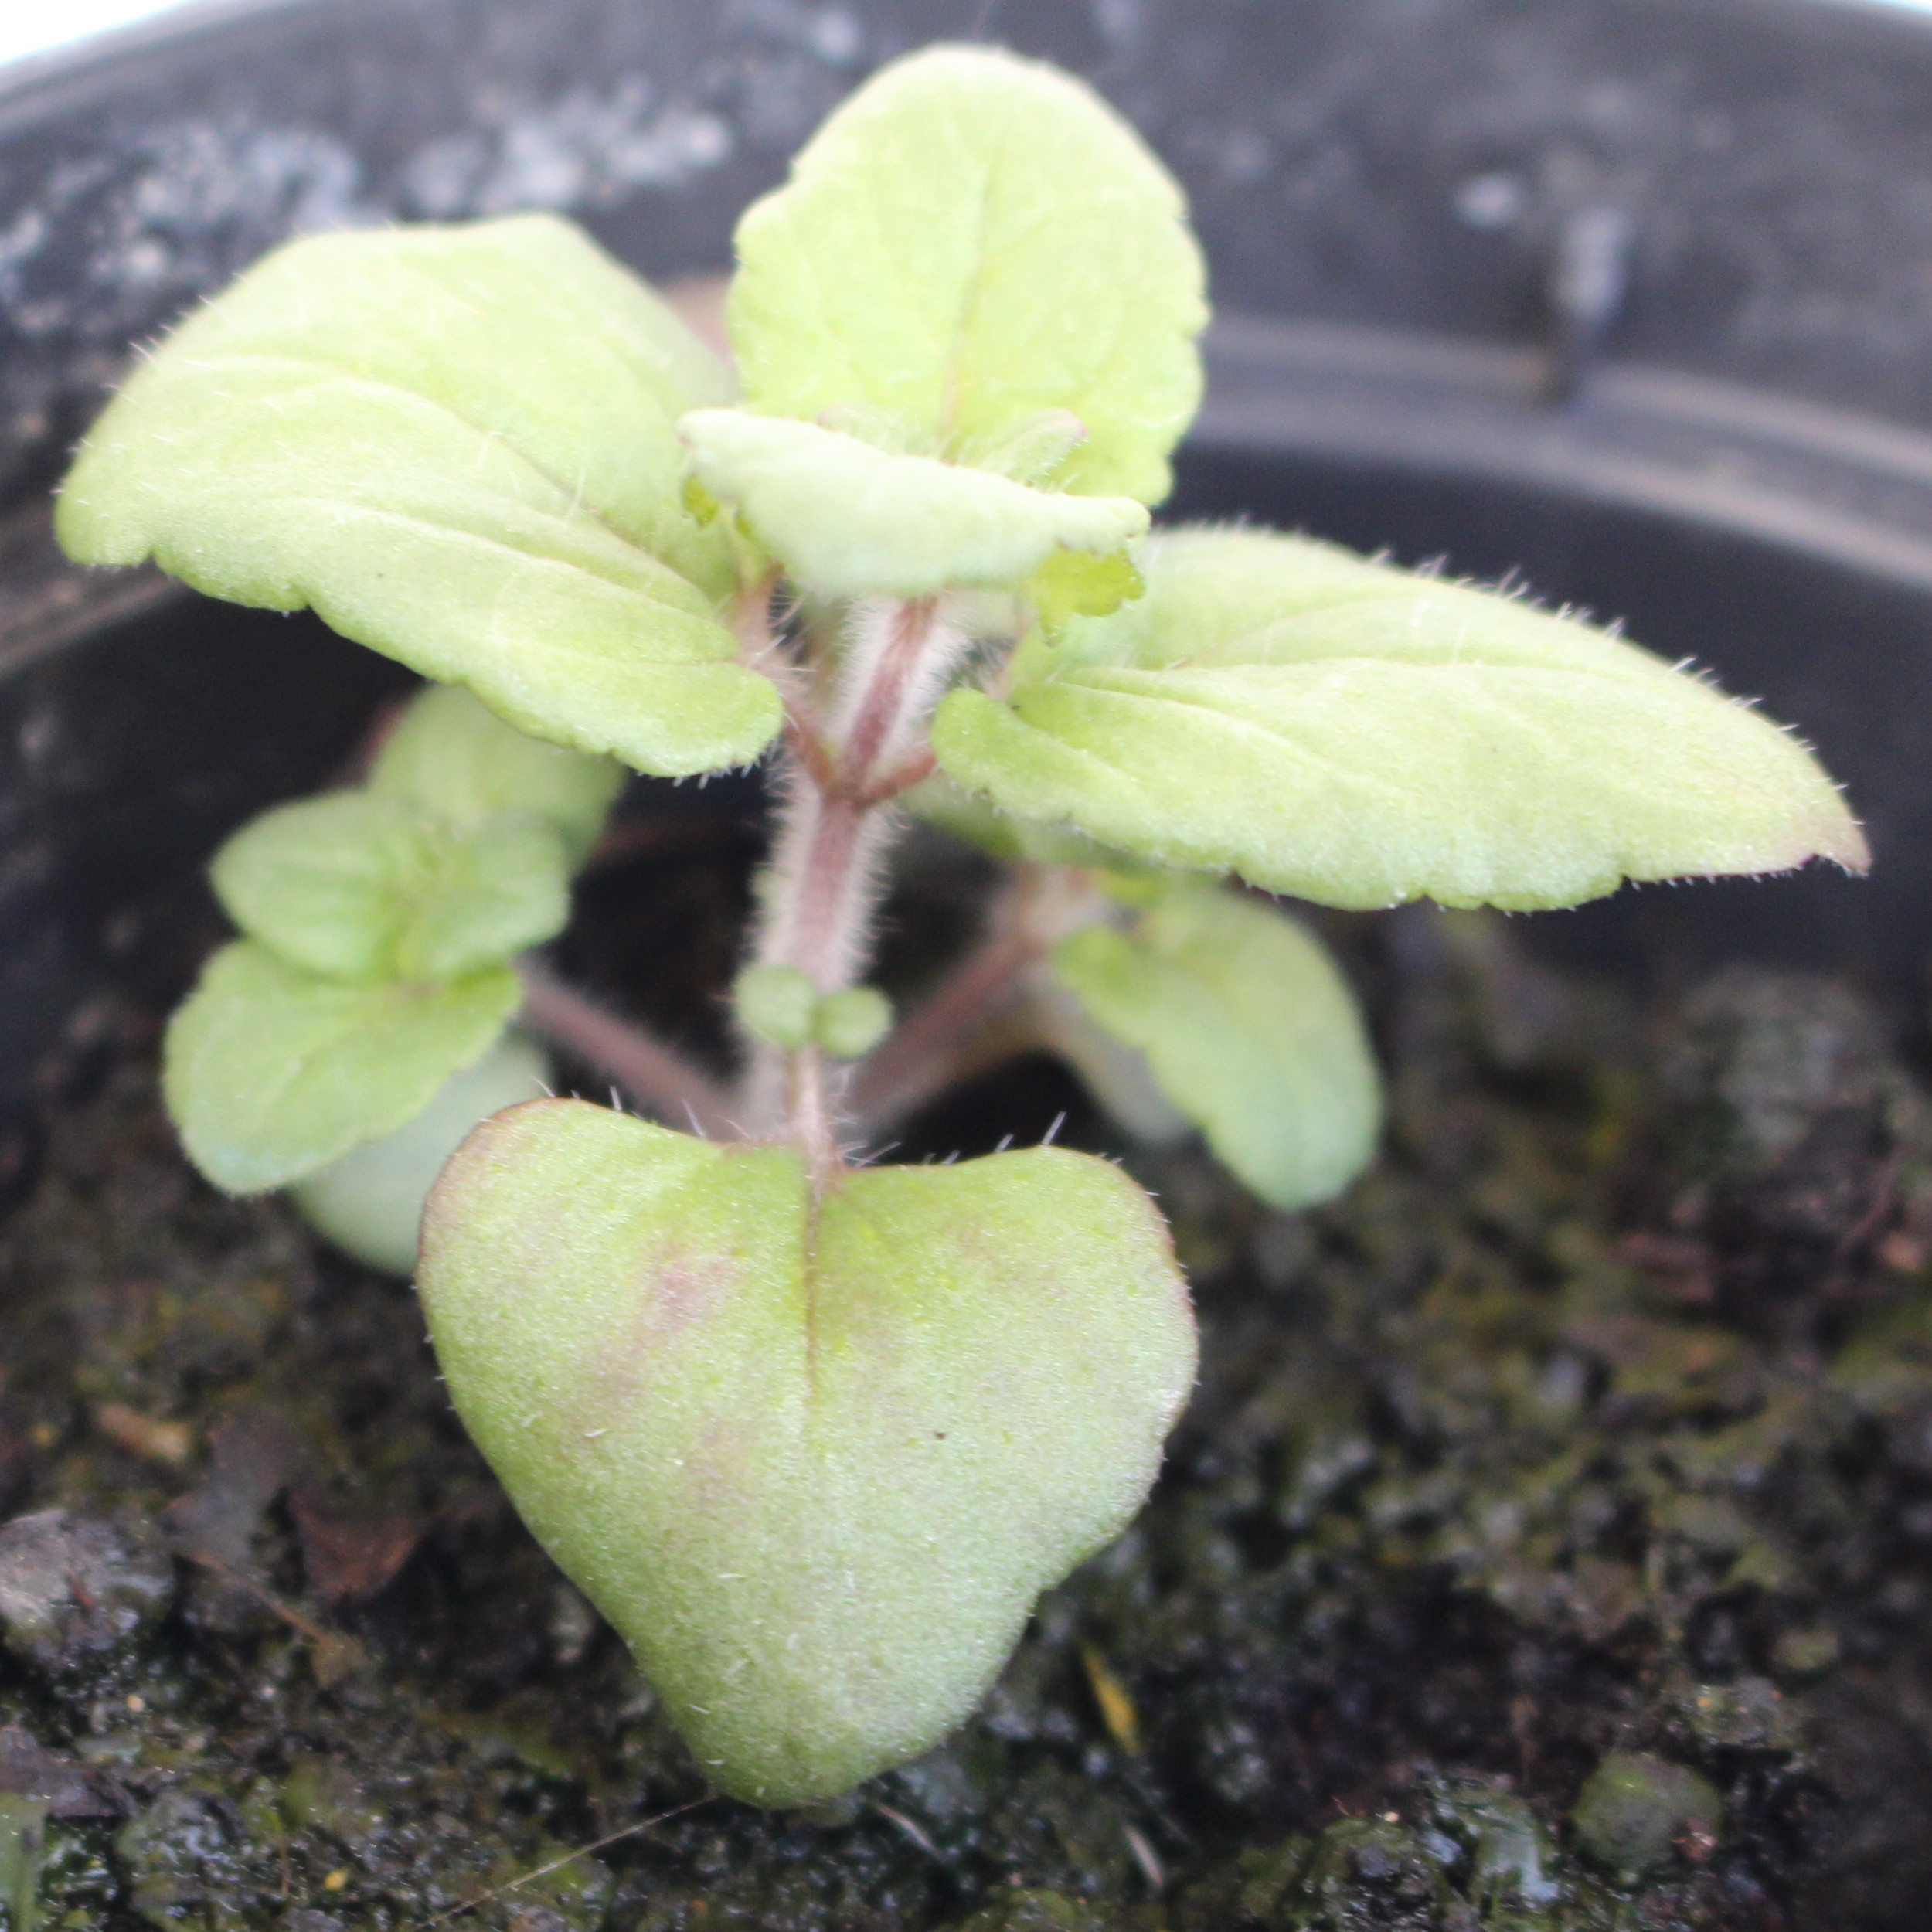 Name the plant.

Veronica persica
